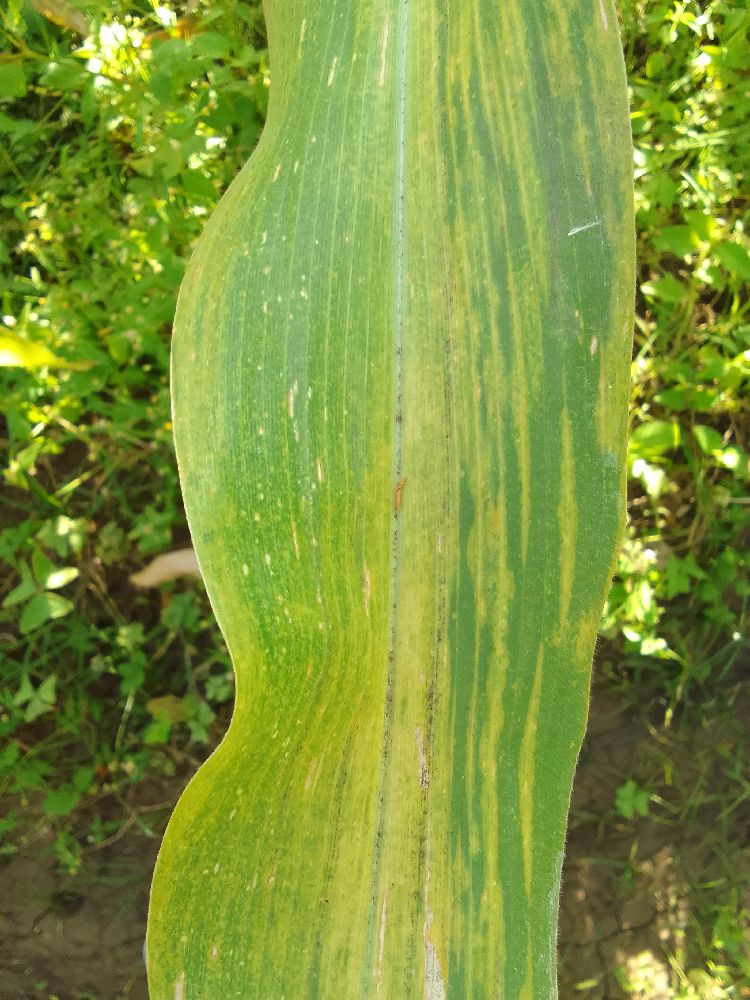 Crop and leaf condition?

maize, maize lethal necrosis
